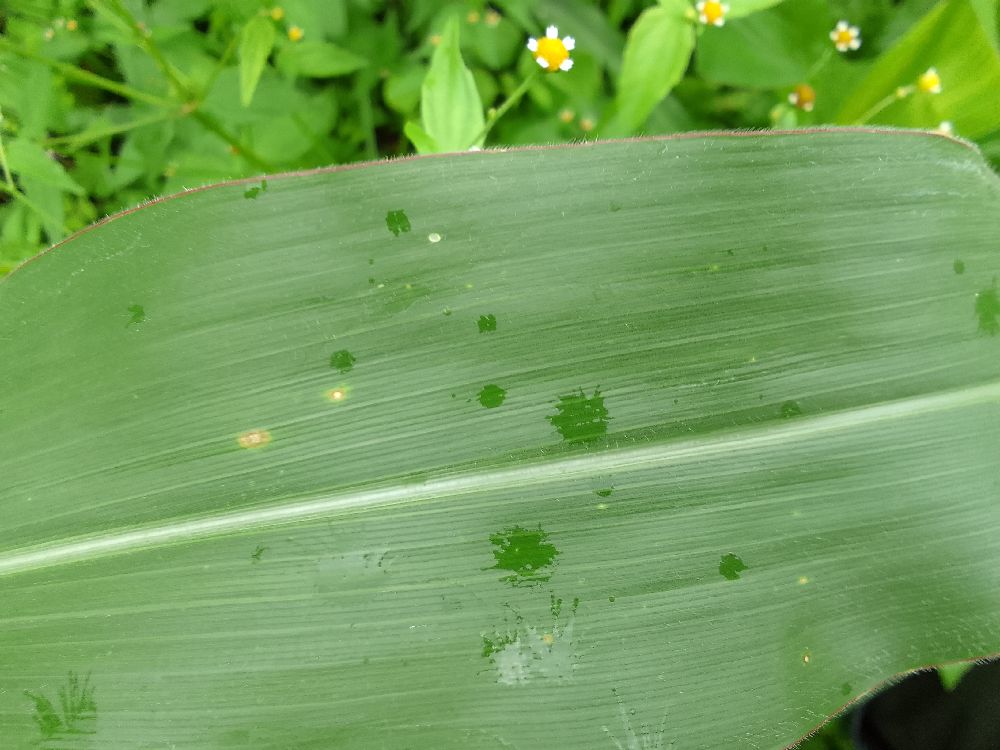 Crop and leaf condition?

maize, healthy
